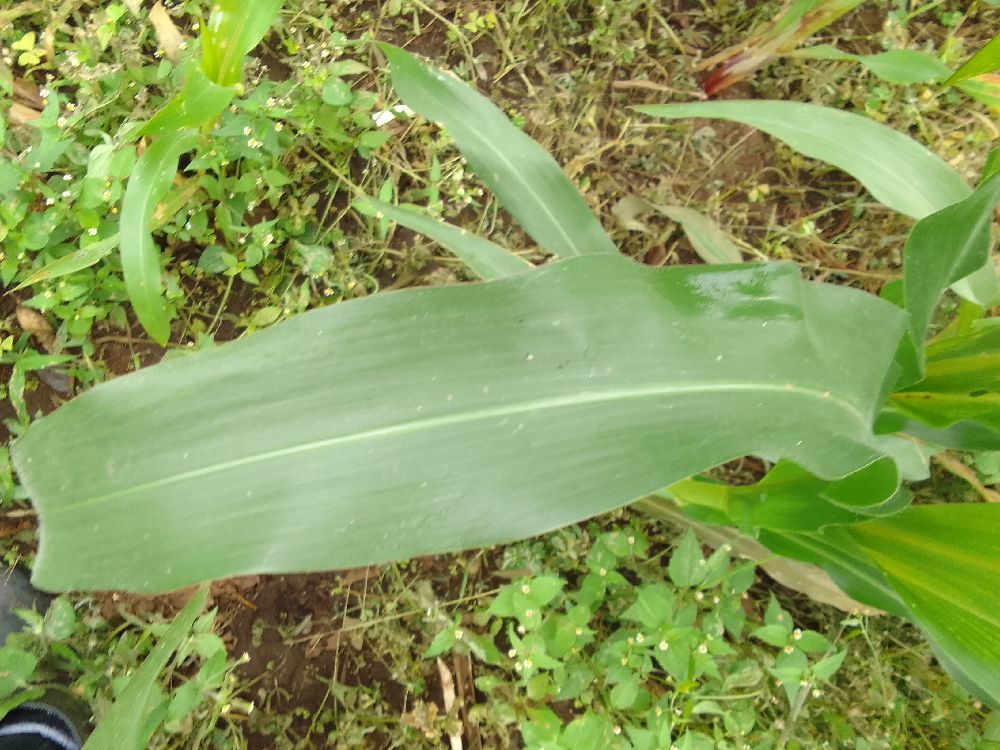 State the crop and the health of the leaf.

maize, healthy
